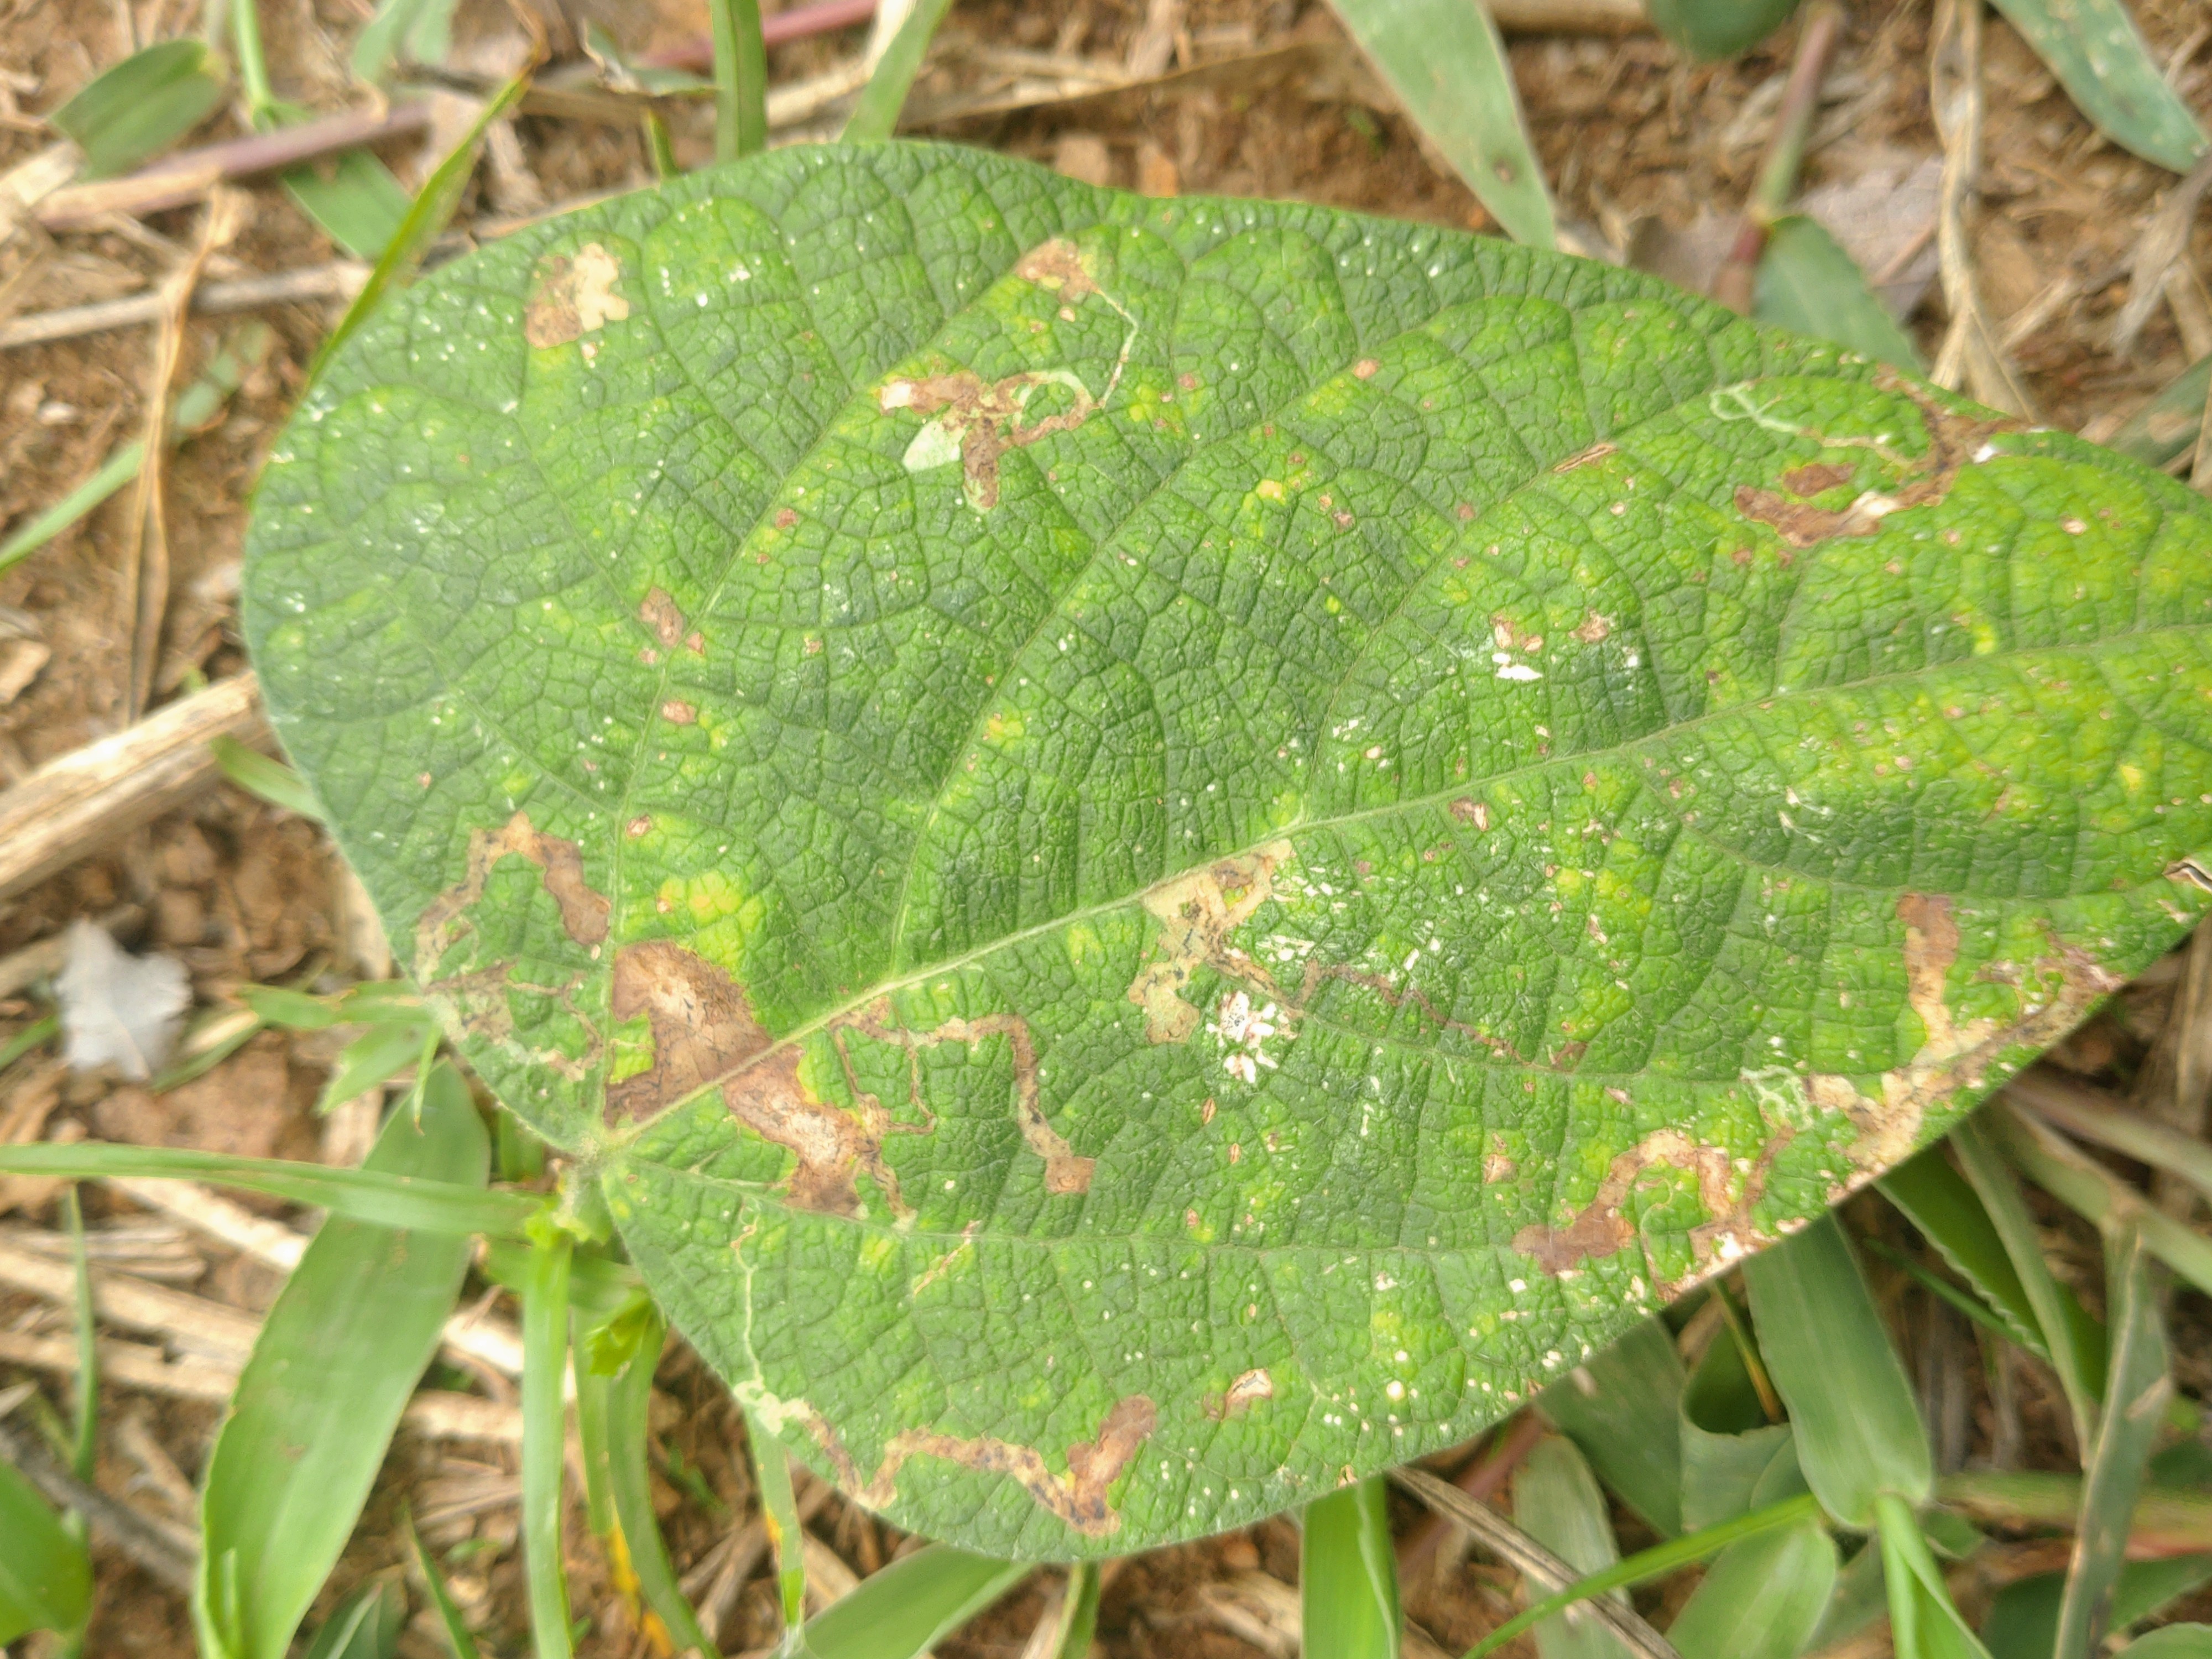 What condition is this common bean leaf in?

rust
